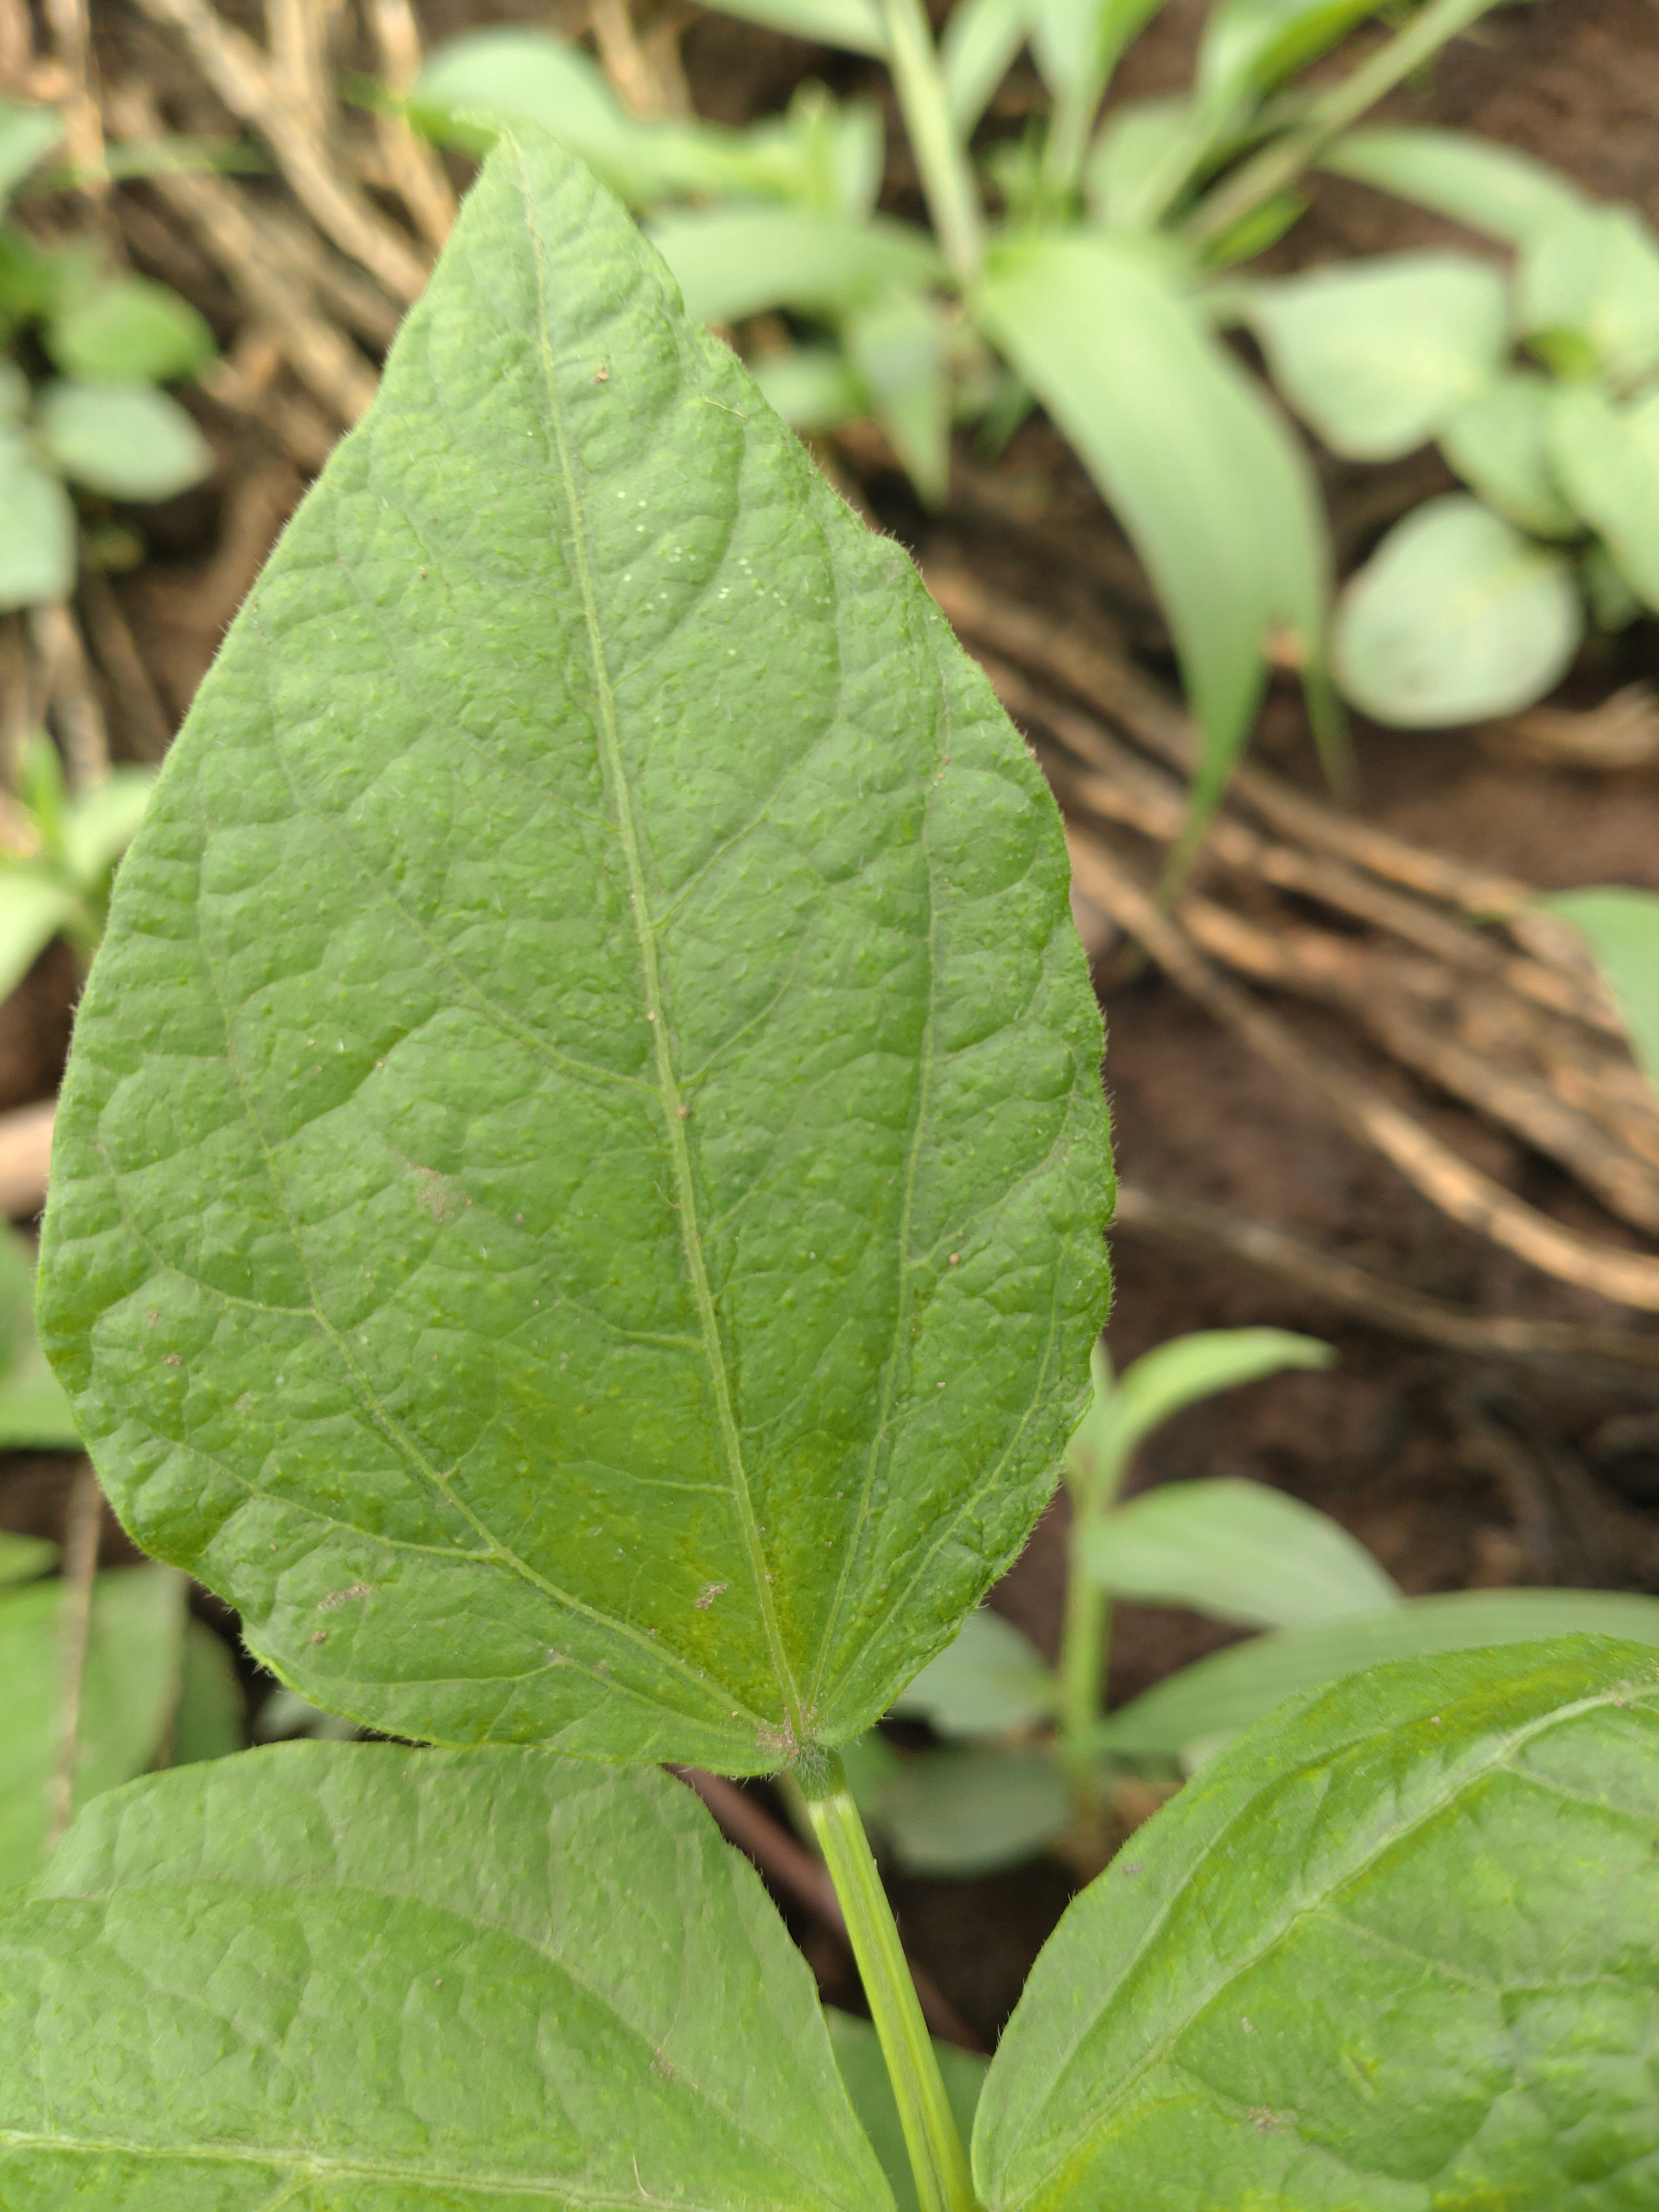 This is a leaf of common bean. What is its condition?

healthy
